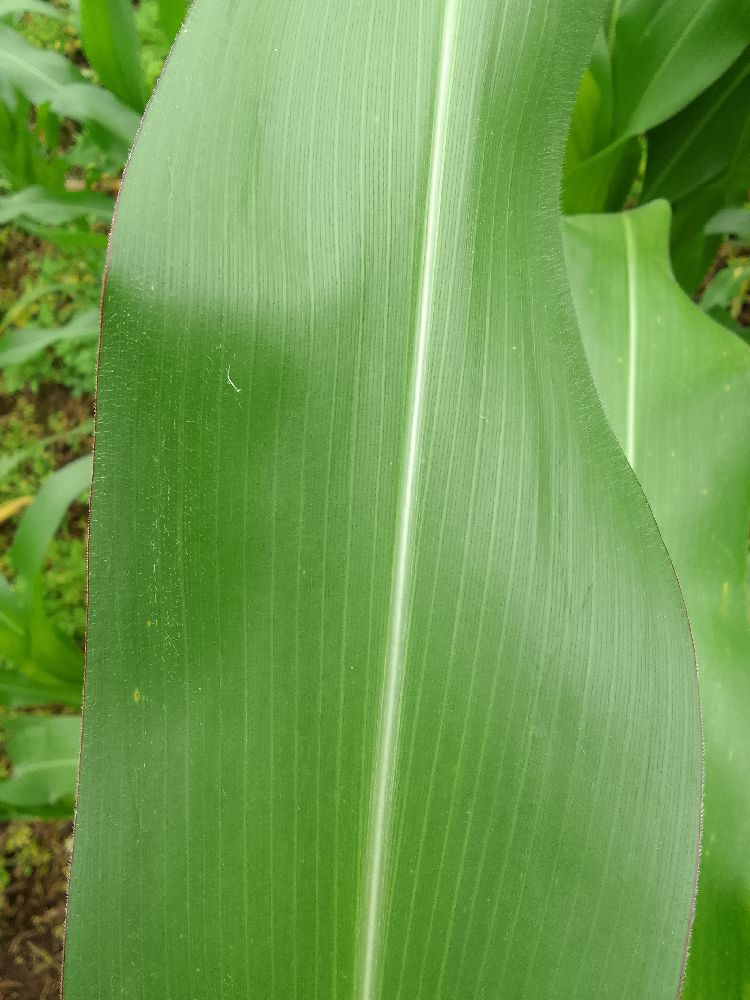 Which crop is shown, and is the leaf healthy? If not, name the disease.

maize, healthy
